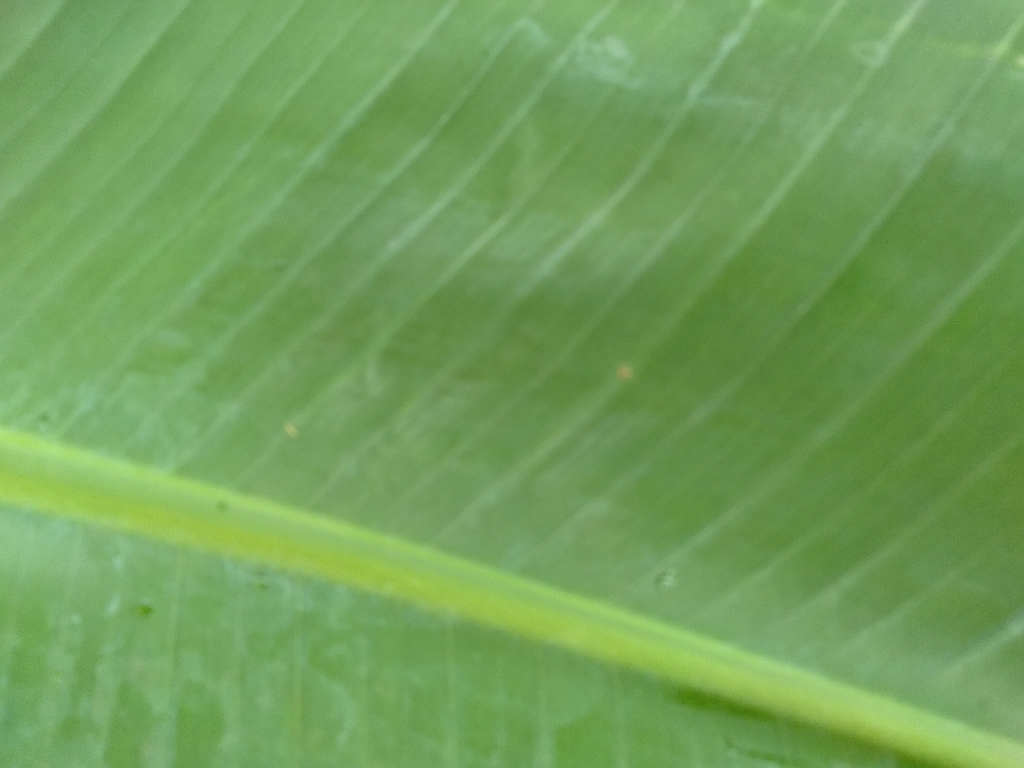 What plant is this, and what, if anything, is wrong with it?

banana, healthy
